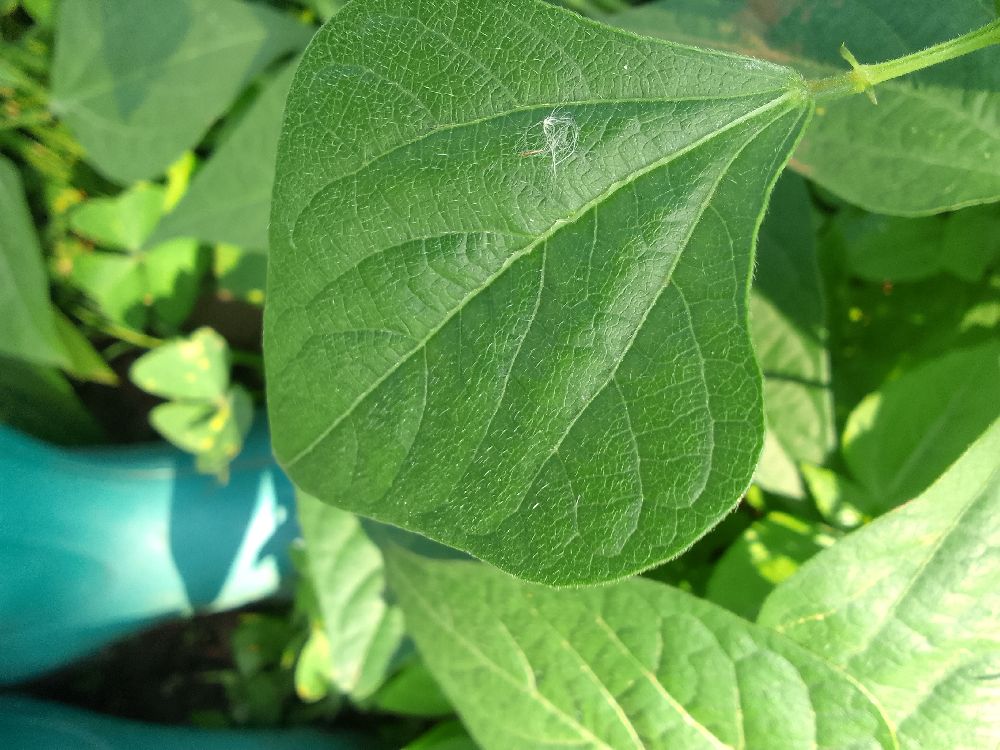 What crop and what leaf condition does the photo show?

common bean, healthy
